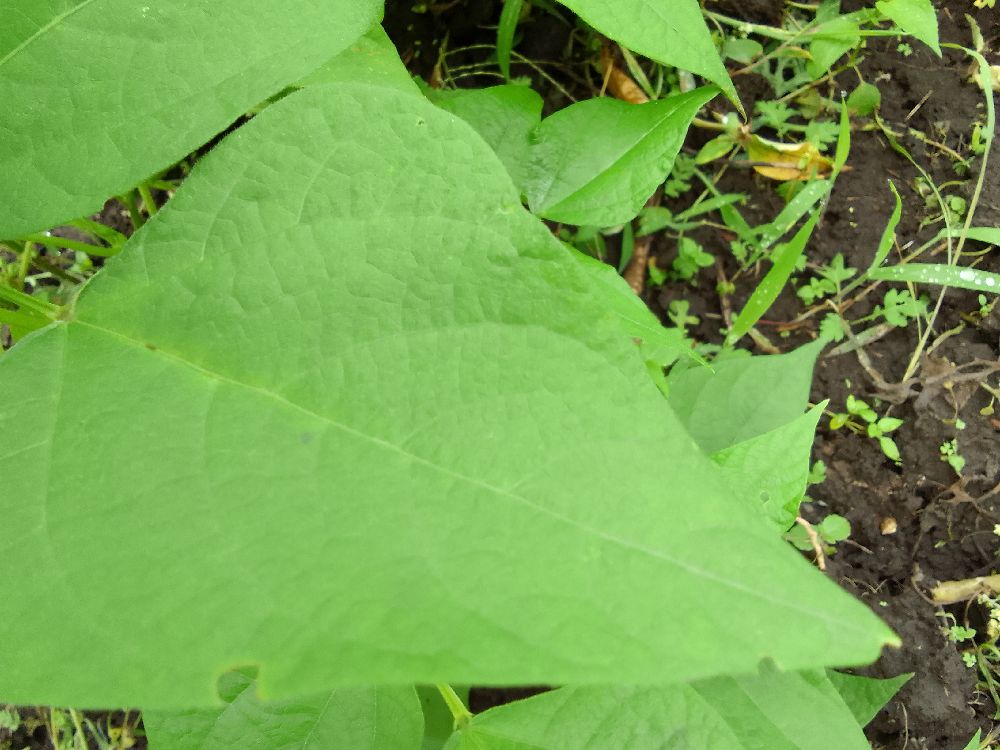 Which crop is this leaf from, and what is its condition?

common bean, healthy
